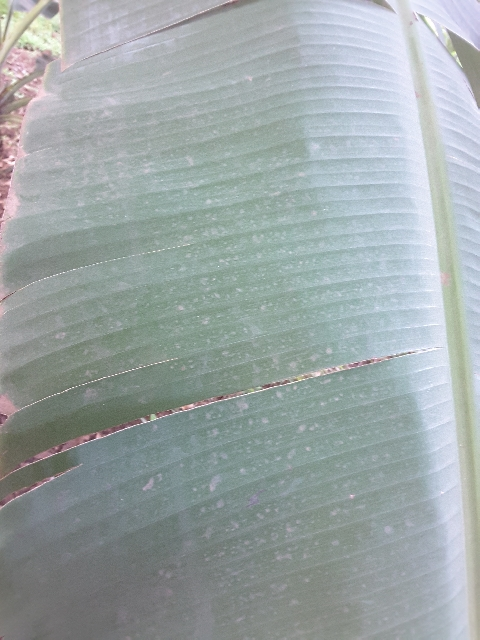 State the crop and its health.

banana, healthy
